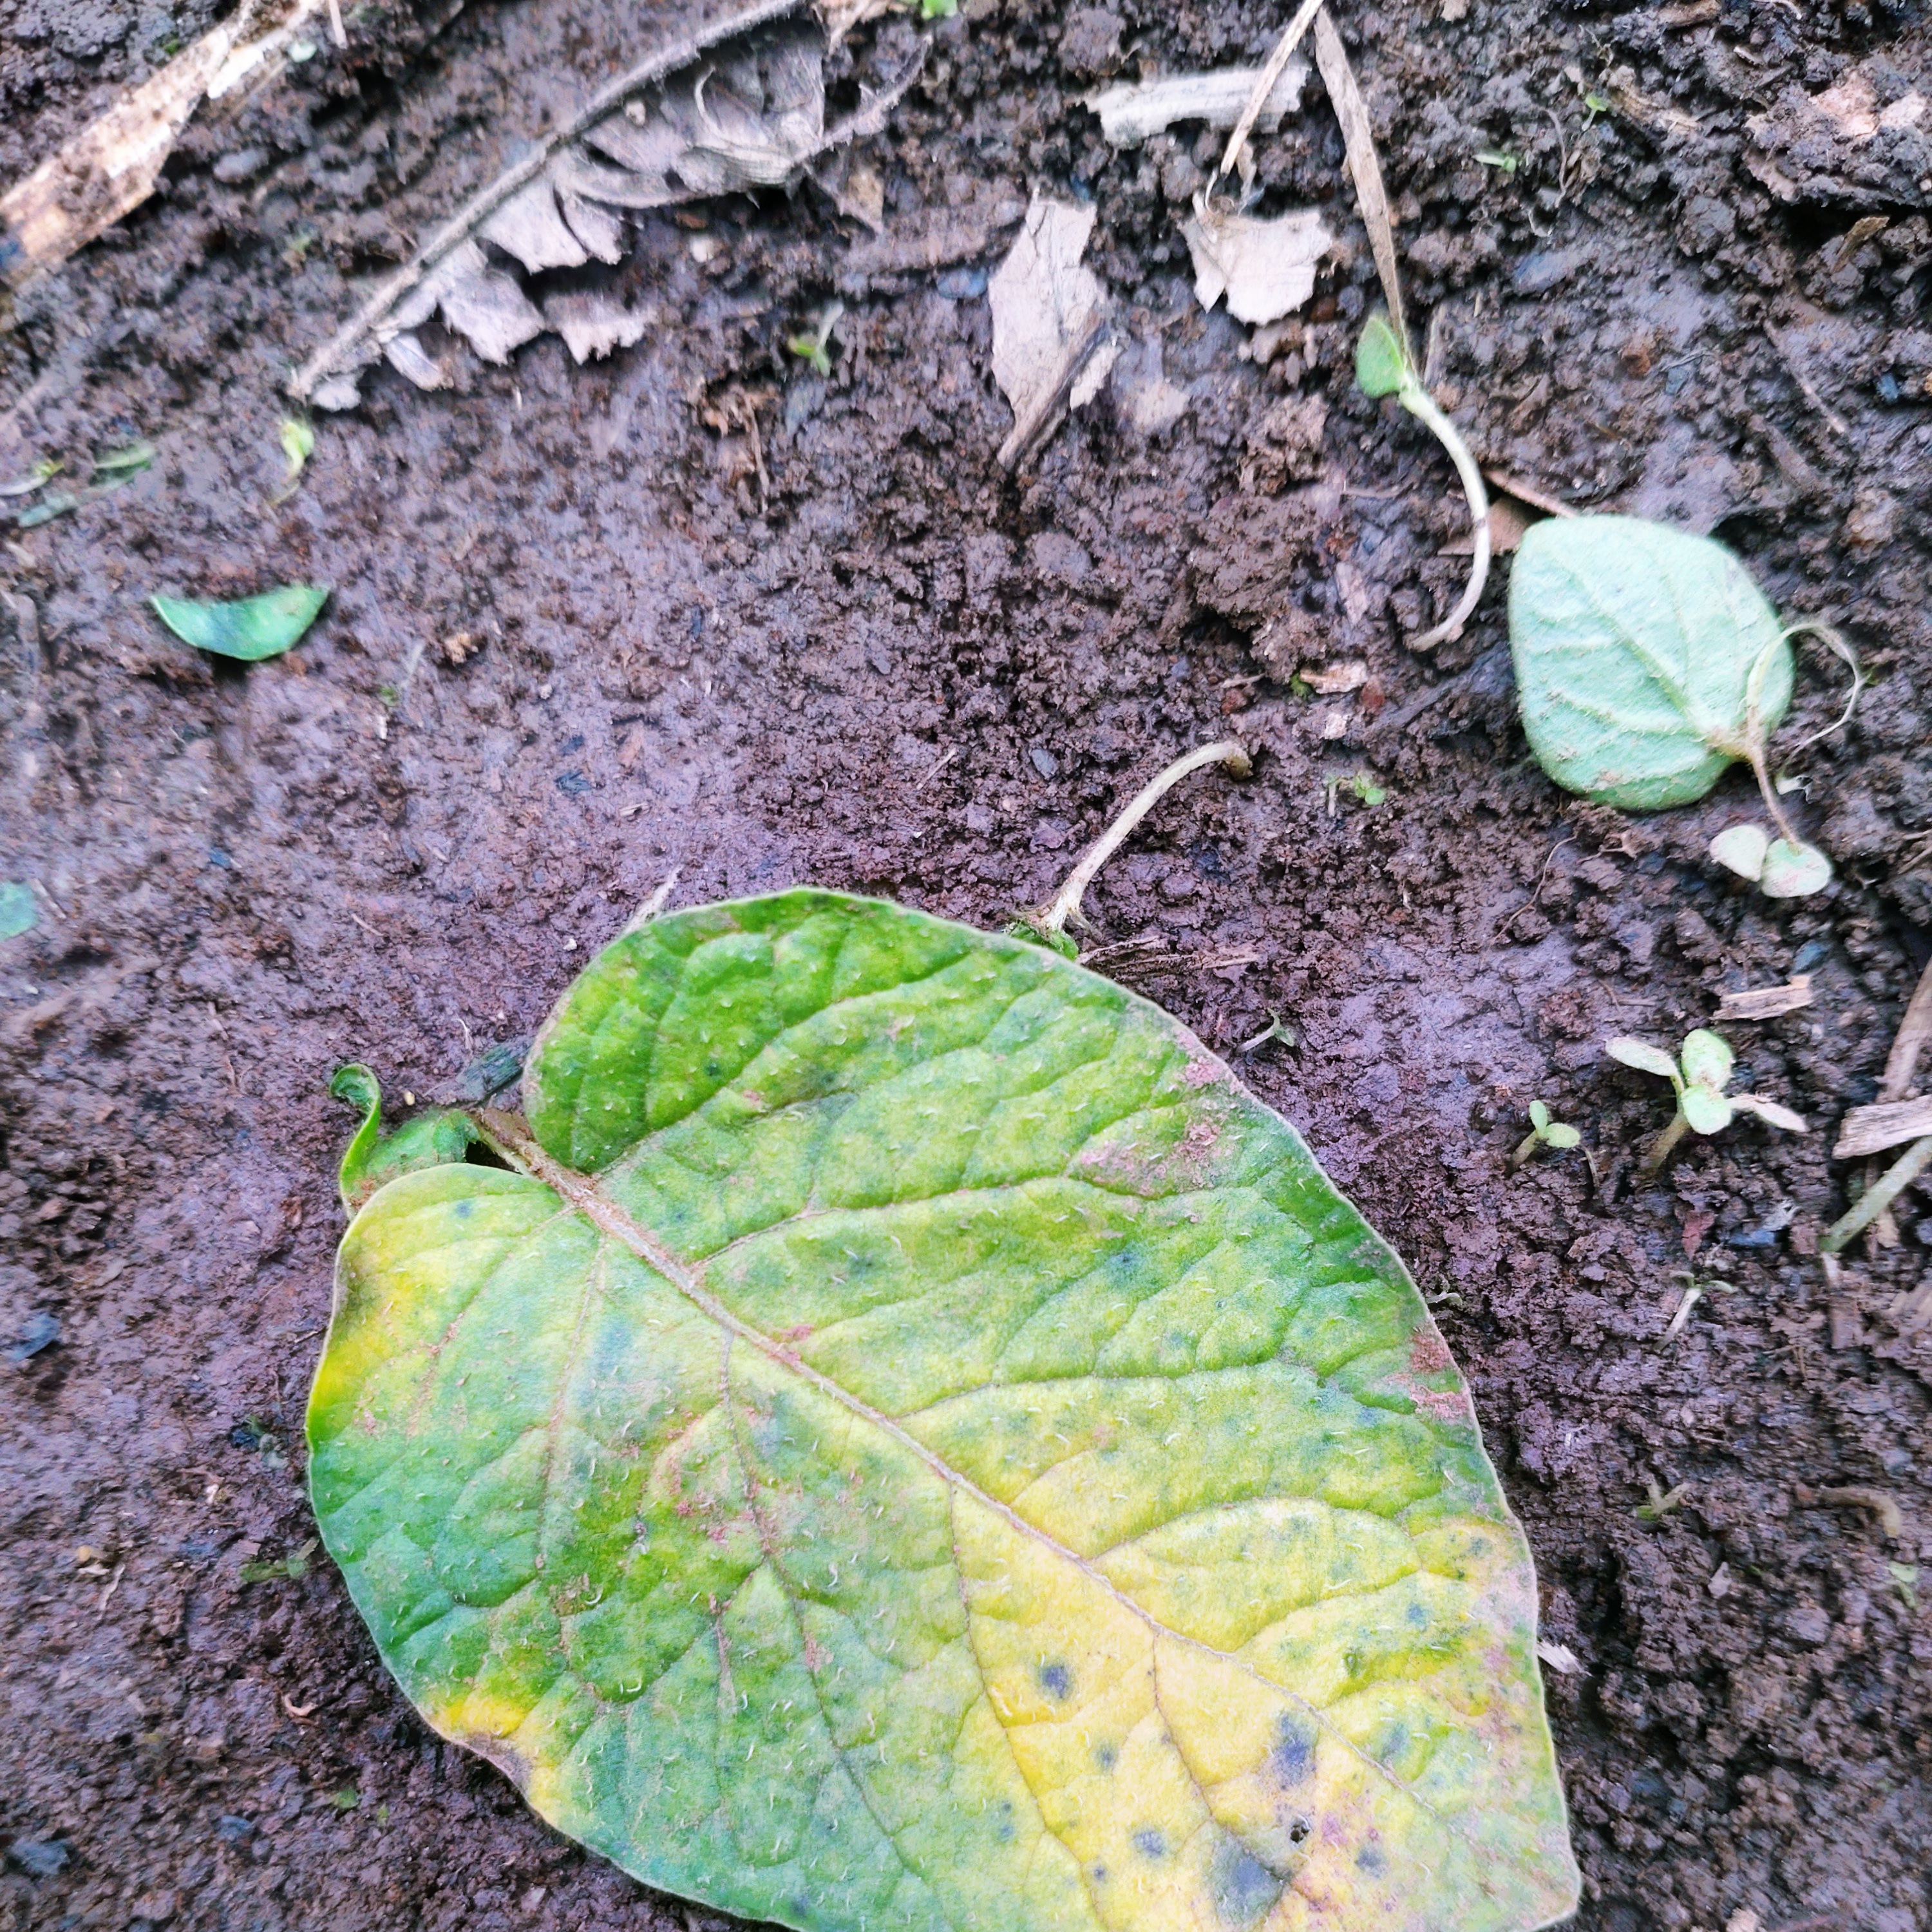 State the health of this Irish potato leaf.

late blight
